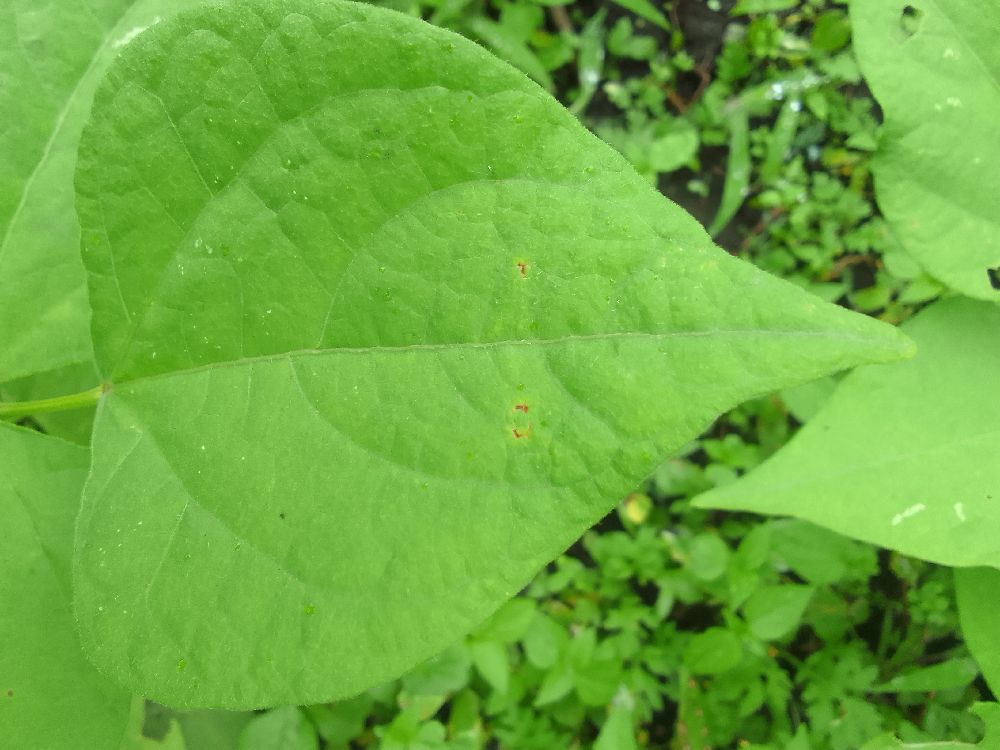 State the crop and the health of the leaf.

common bean, healthy
